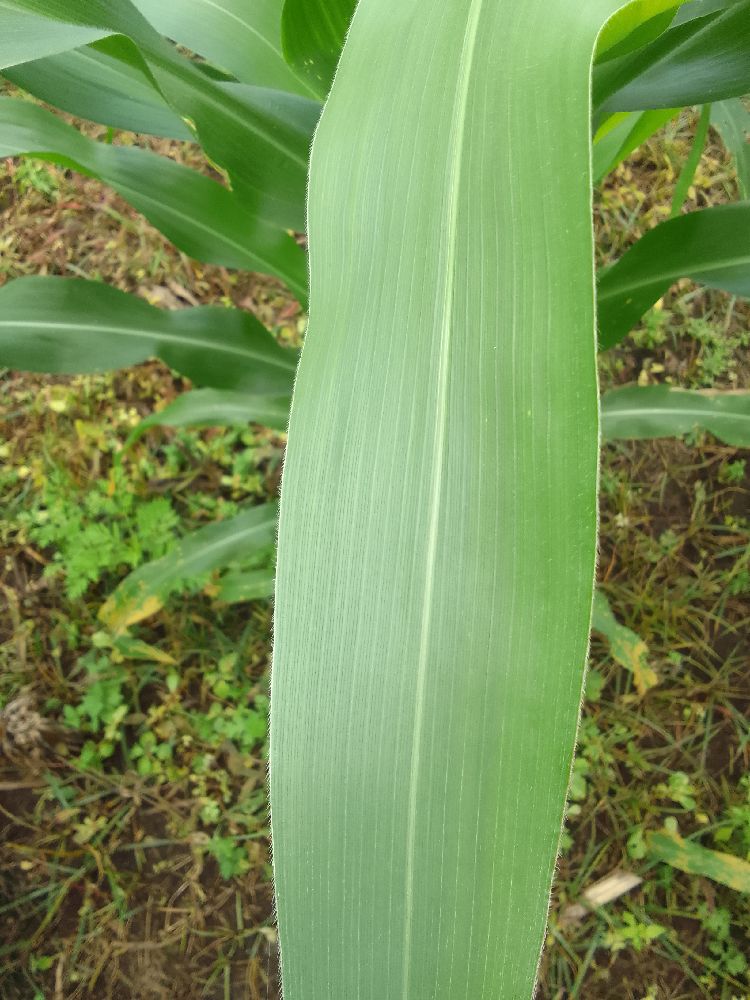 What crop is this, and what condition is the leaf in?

maize, healthy
